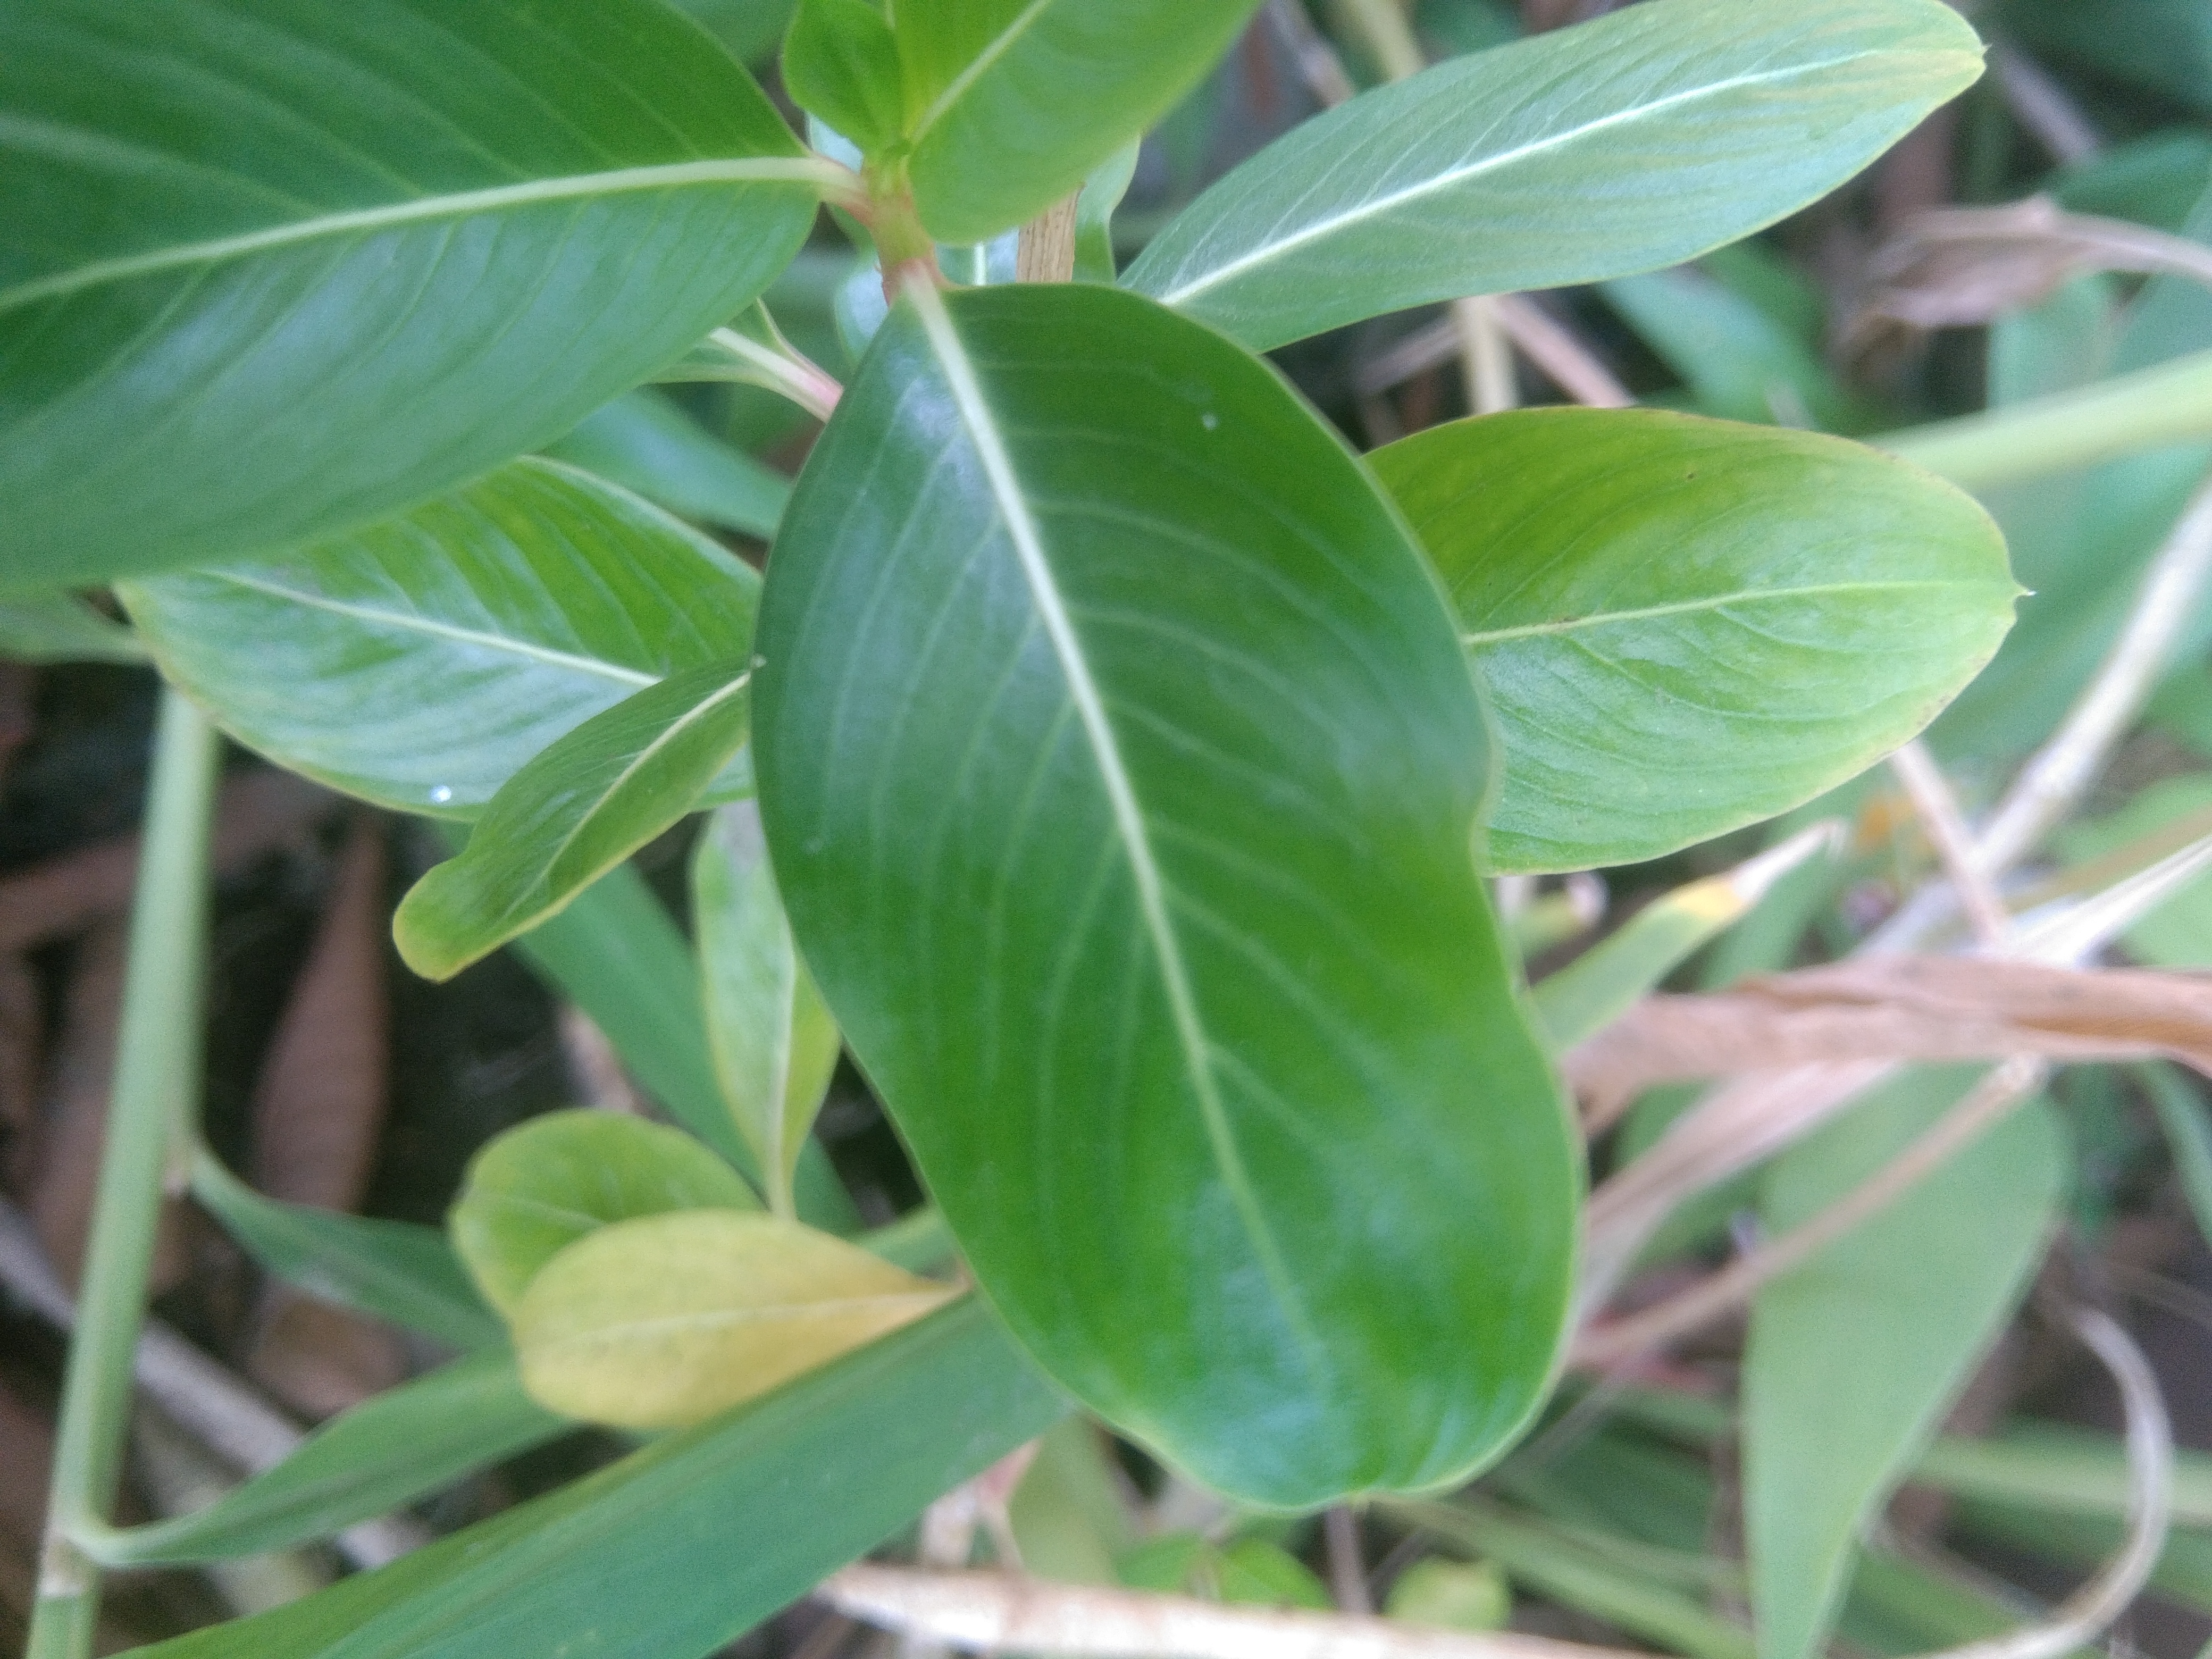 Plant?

rose periwinkle
